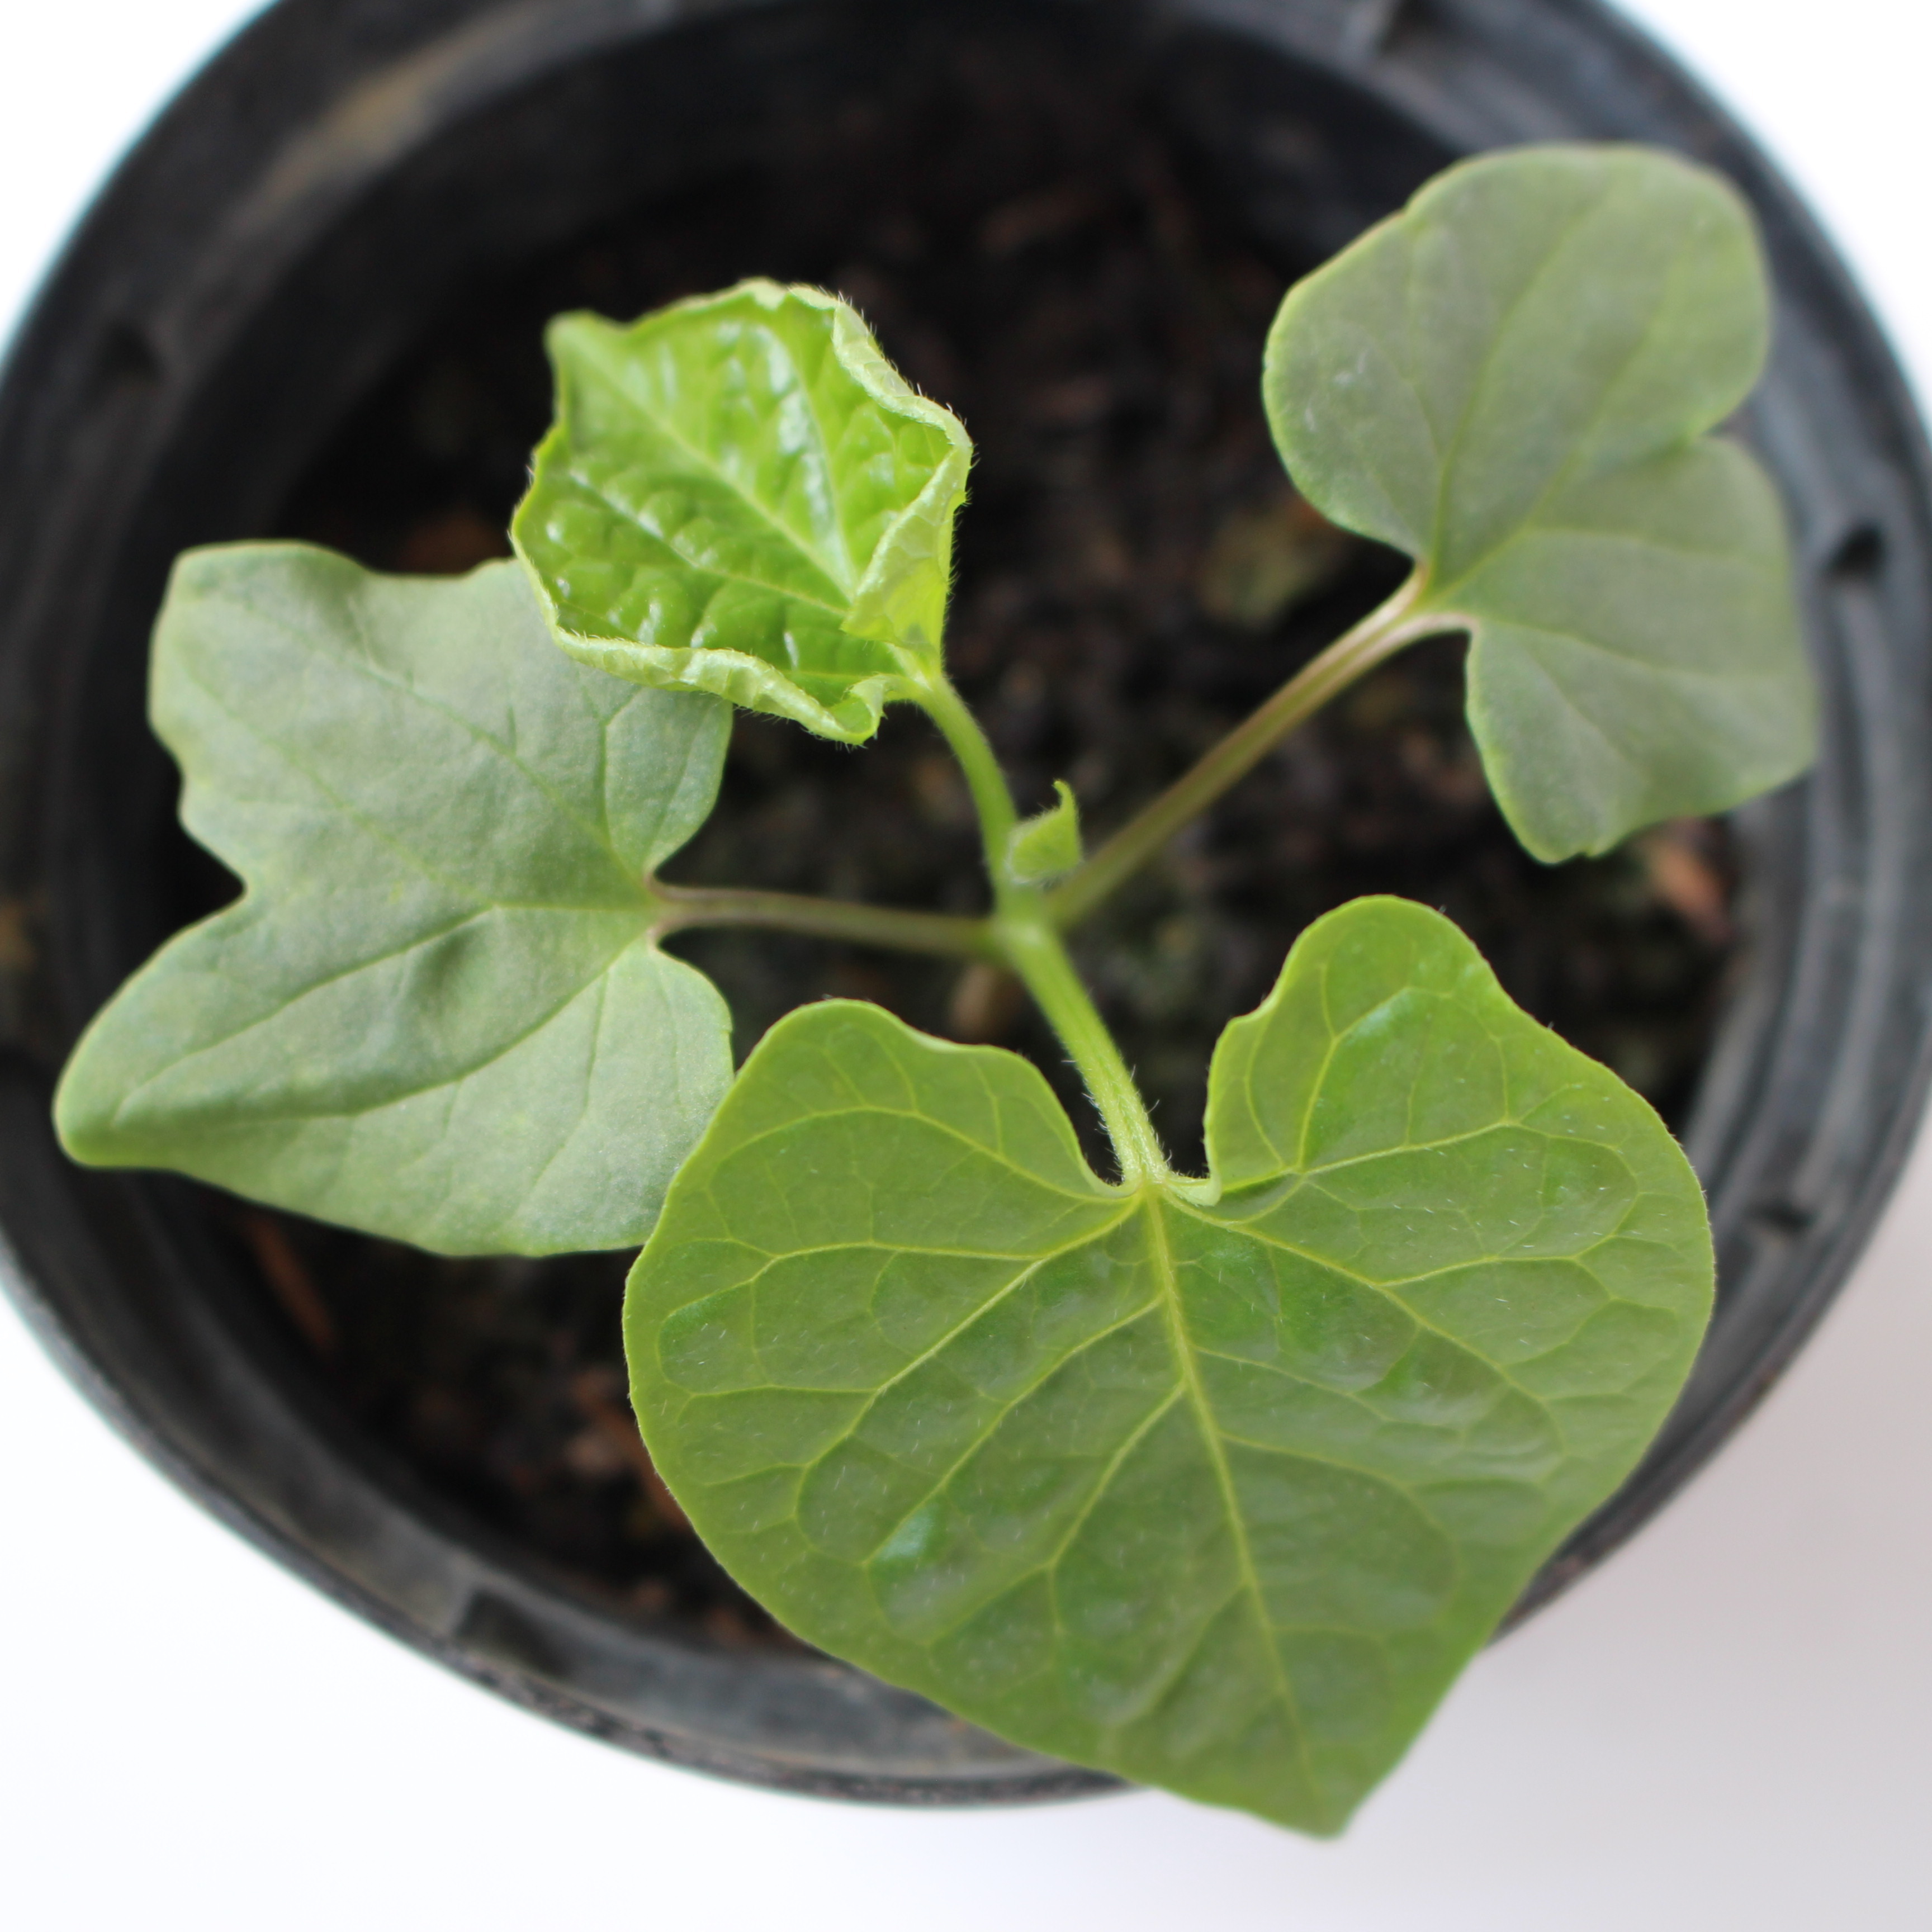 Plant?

Convolvulus arvensis
